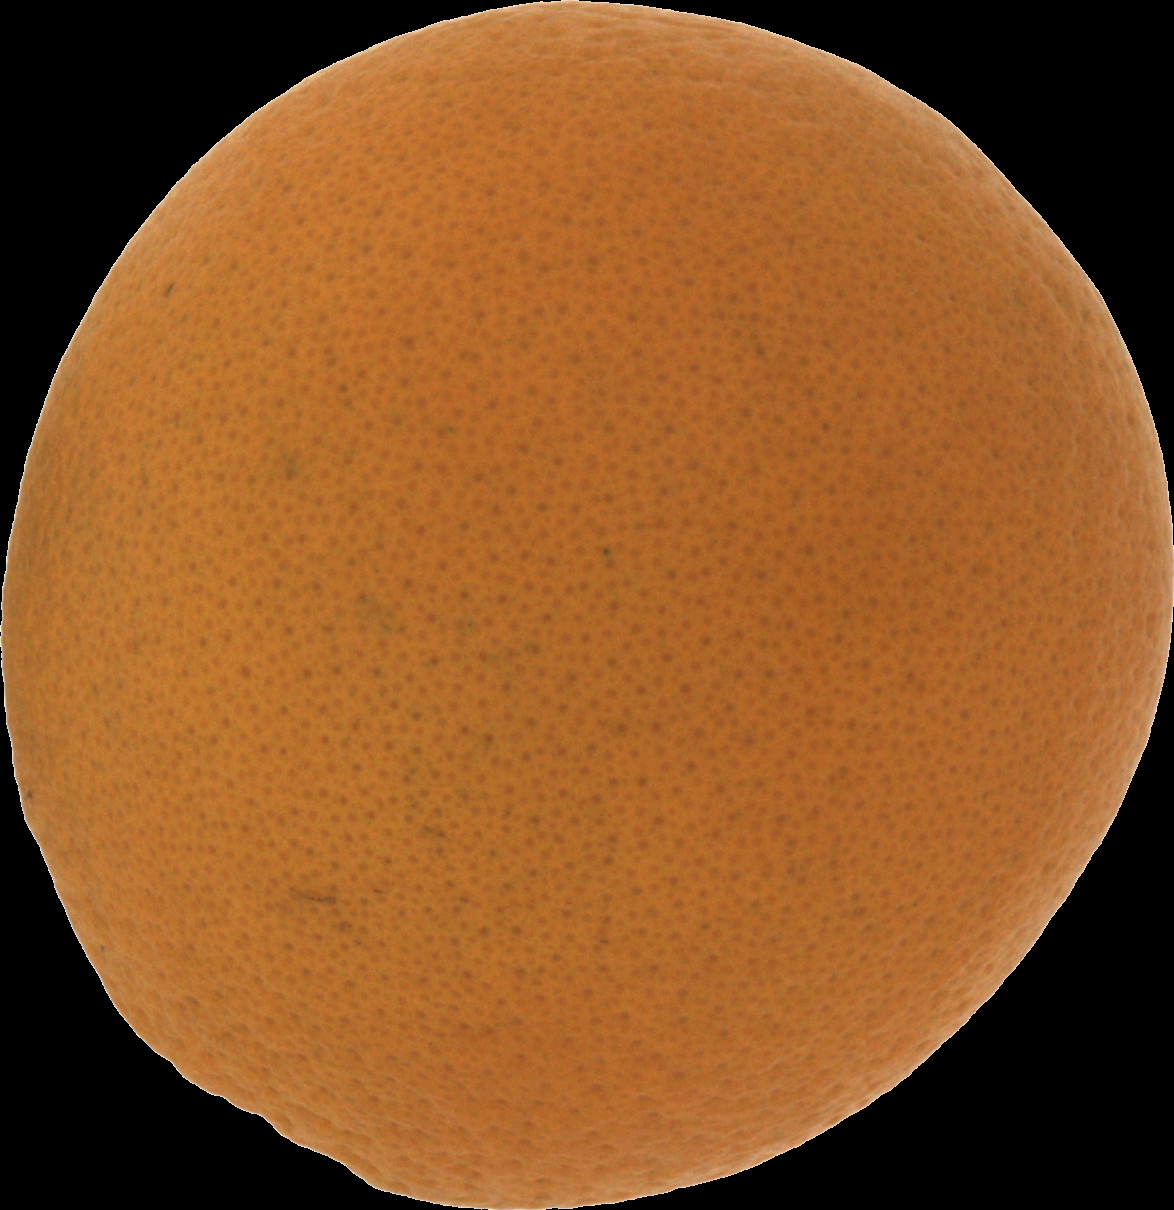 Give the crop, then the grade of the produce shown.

orange, good
